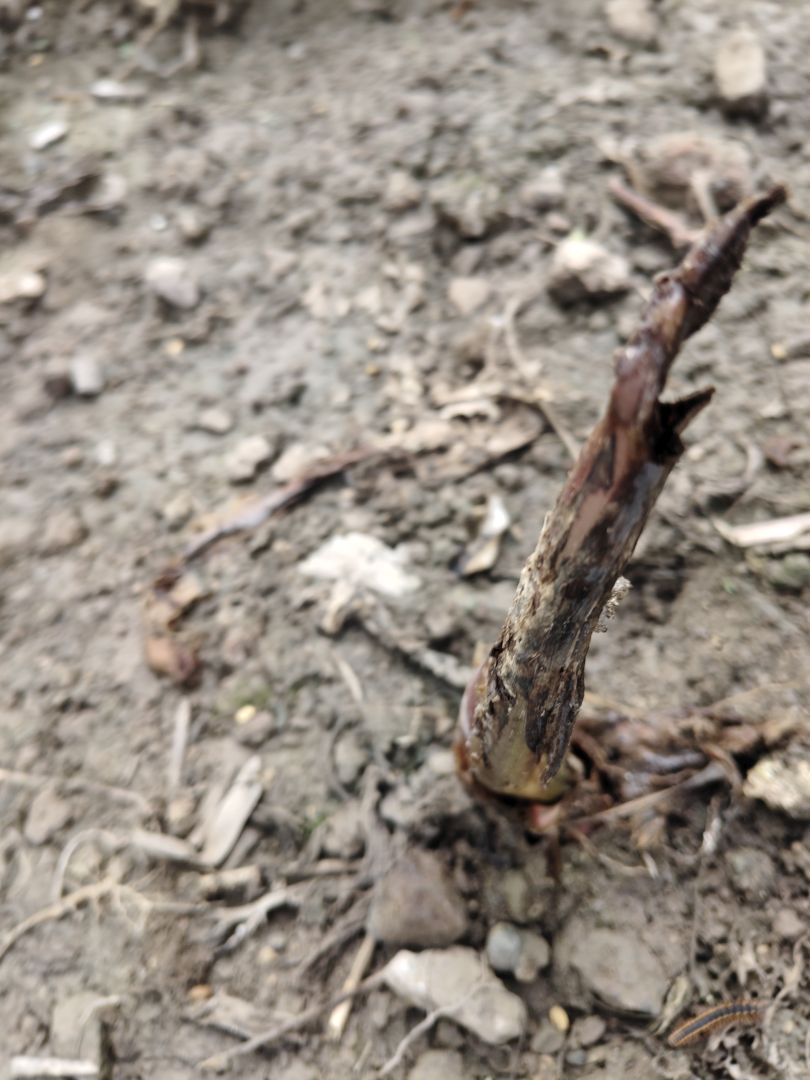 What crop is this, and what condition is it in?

taro, root rot
